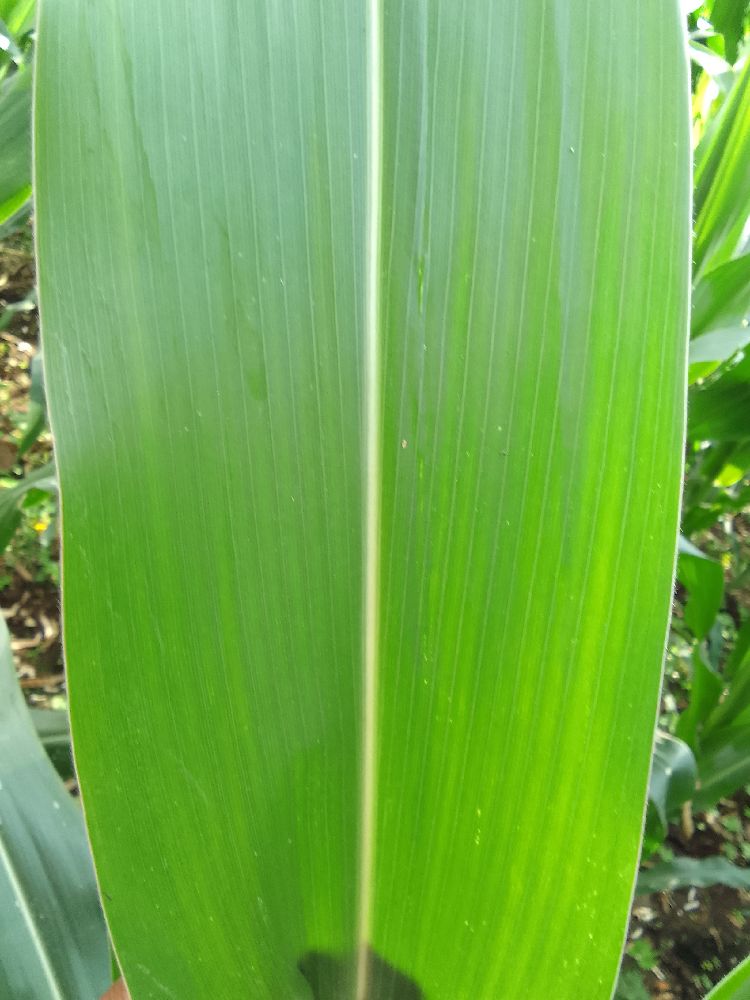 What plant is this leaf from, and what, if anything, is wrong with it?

maize, healthy
